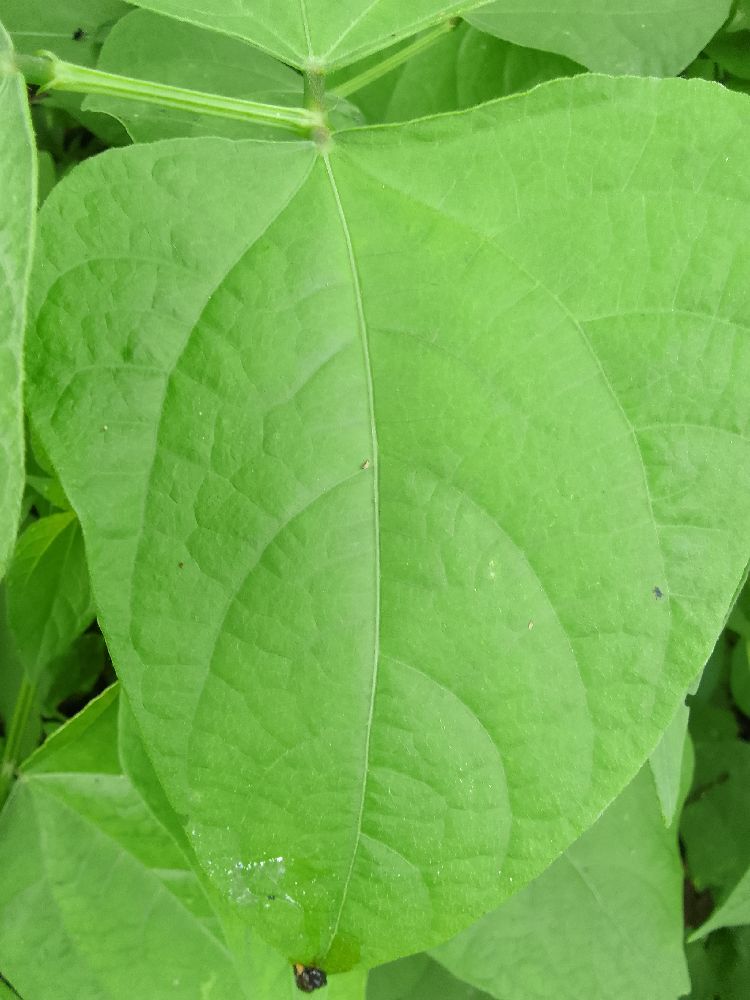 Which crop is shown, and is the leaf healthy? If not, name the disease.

common bean, healthy
